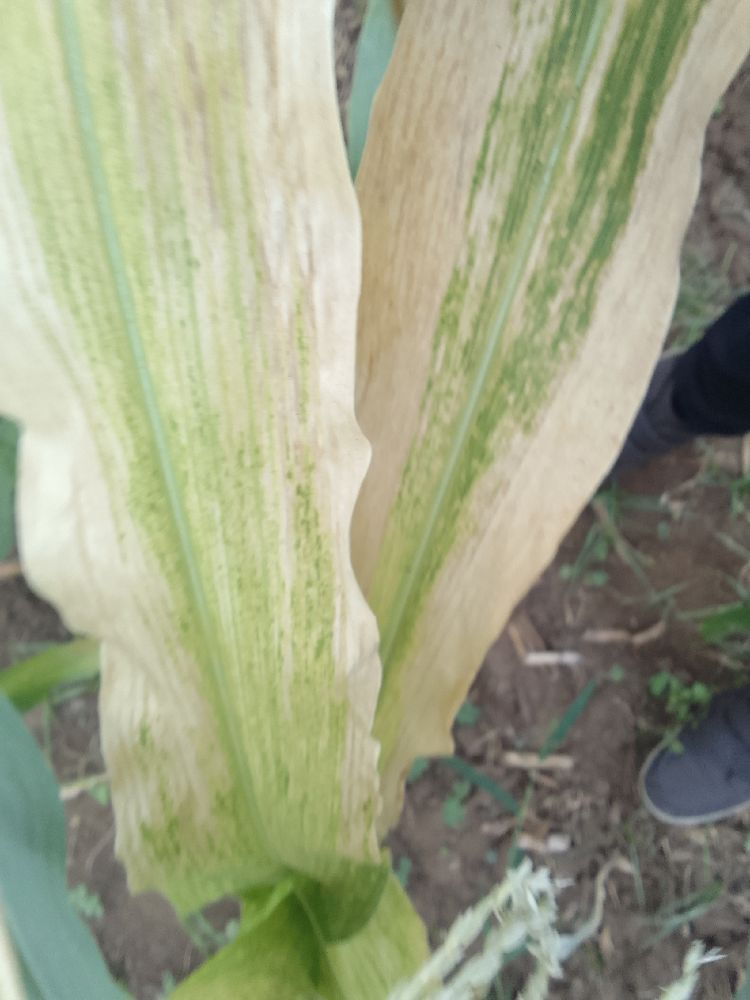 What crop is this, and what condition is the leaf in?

maize, maize lethal necrosis
